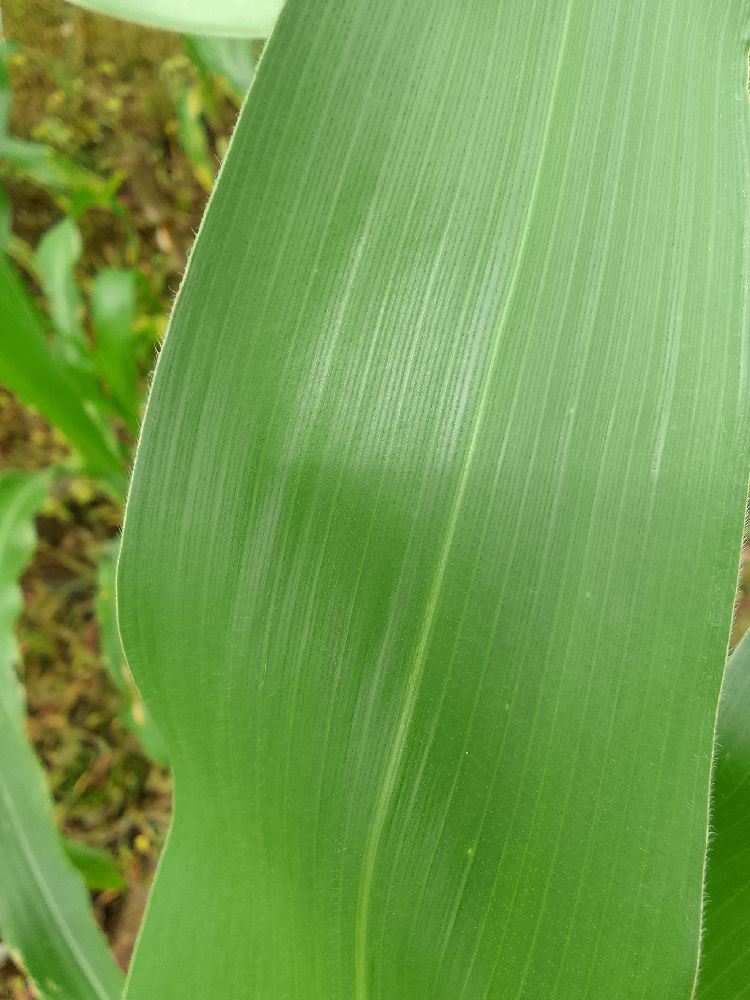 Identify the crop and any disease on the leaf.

maize, healthy
